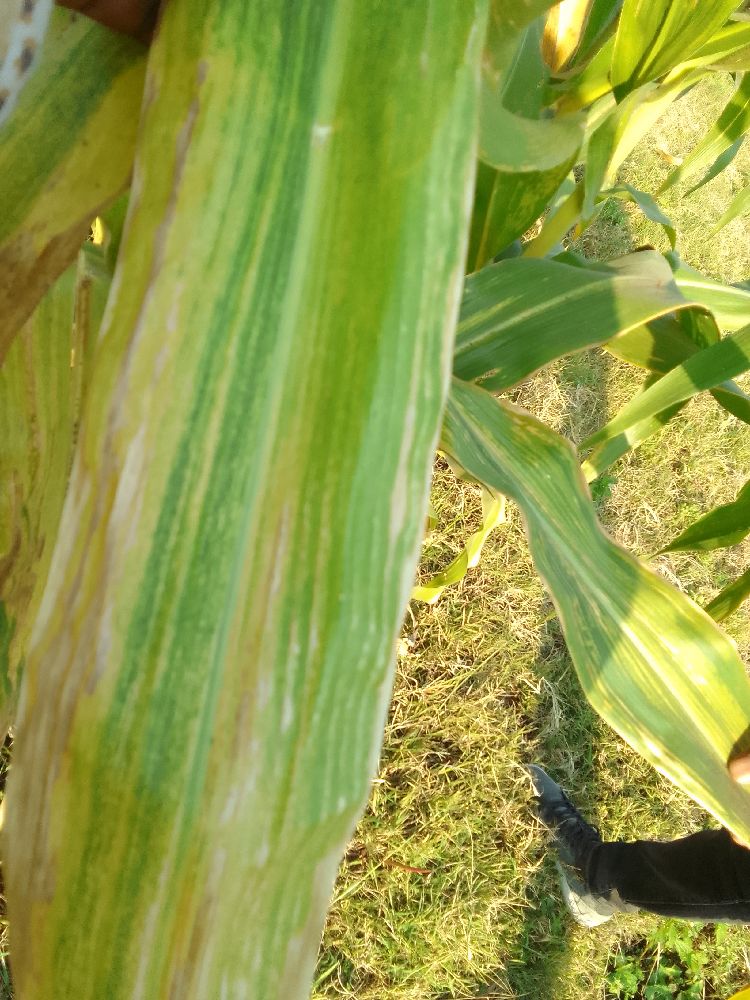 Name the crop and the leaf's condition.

maize, maize lethal necrosis
